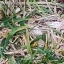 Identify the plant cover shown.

grass
